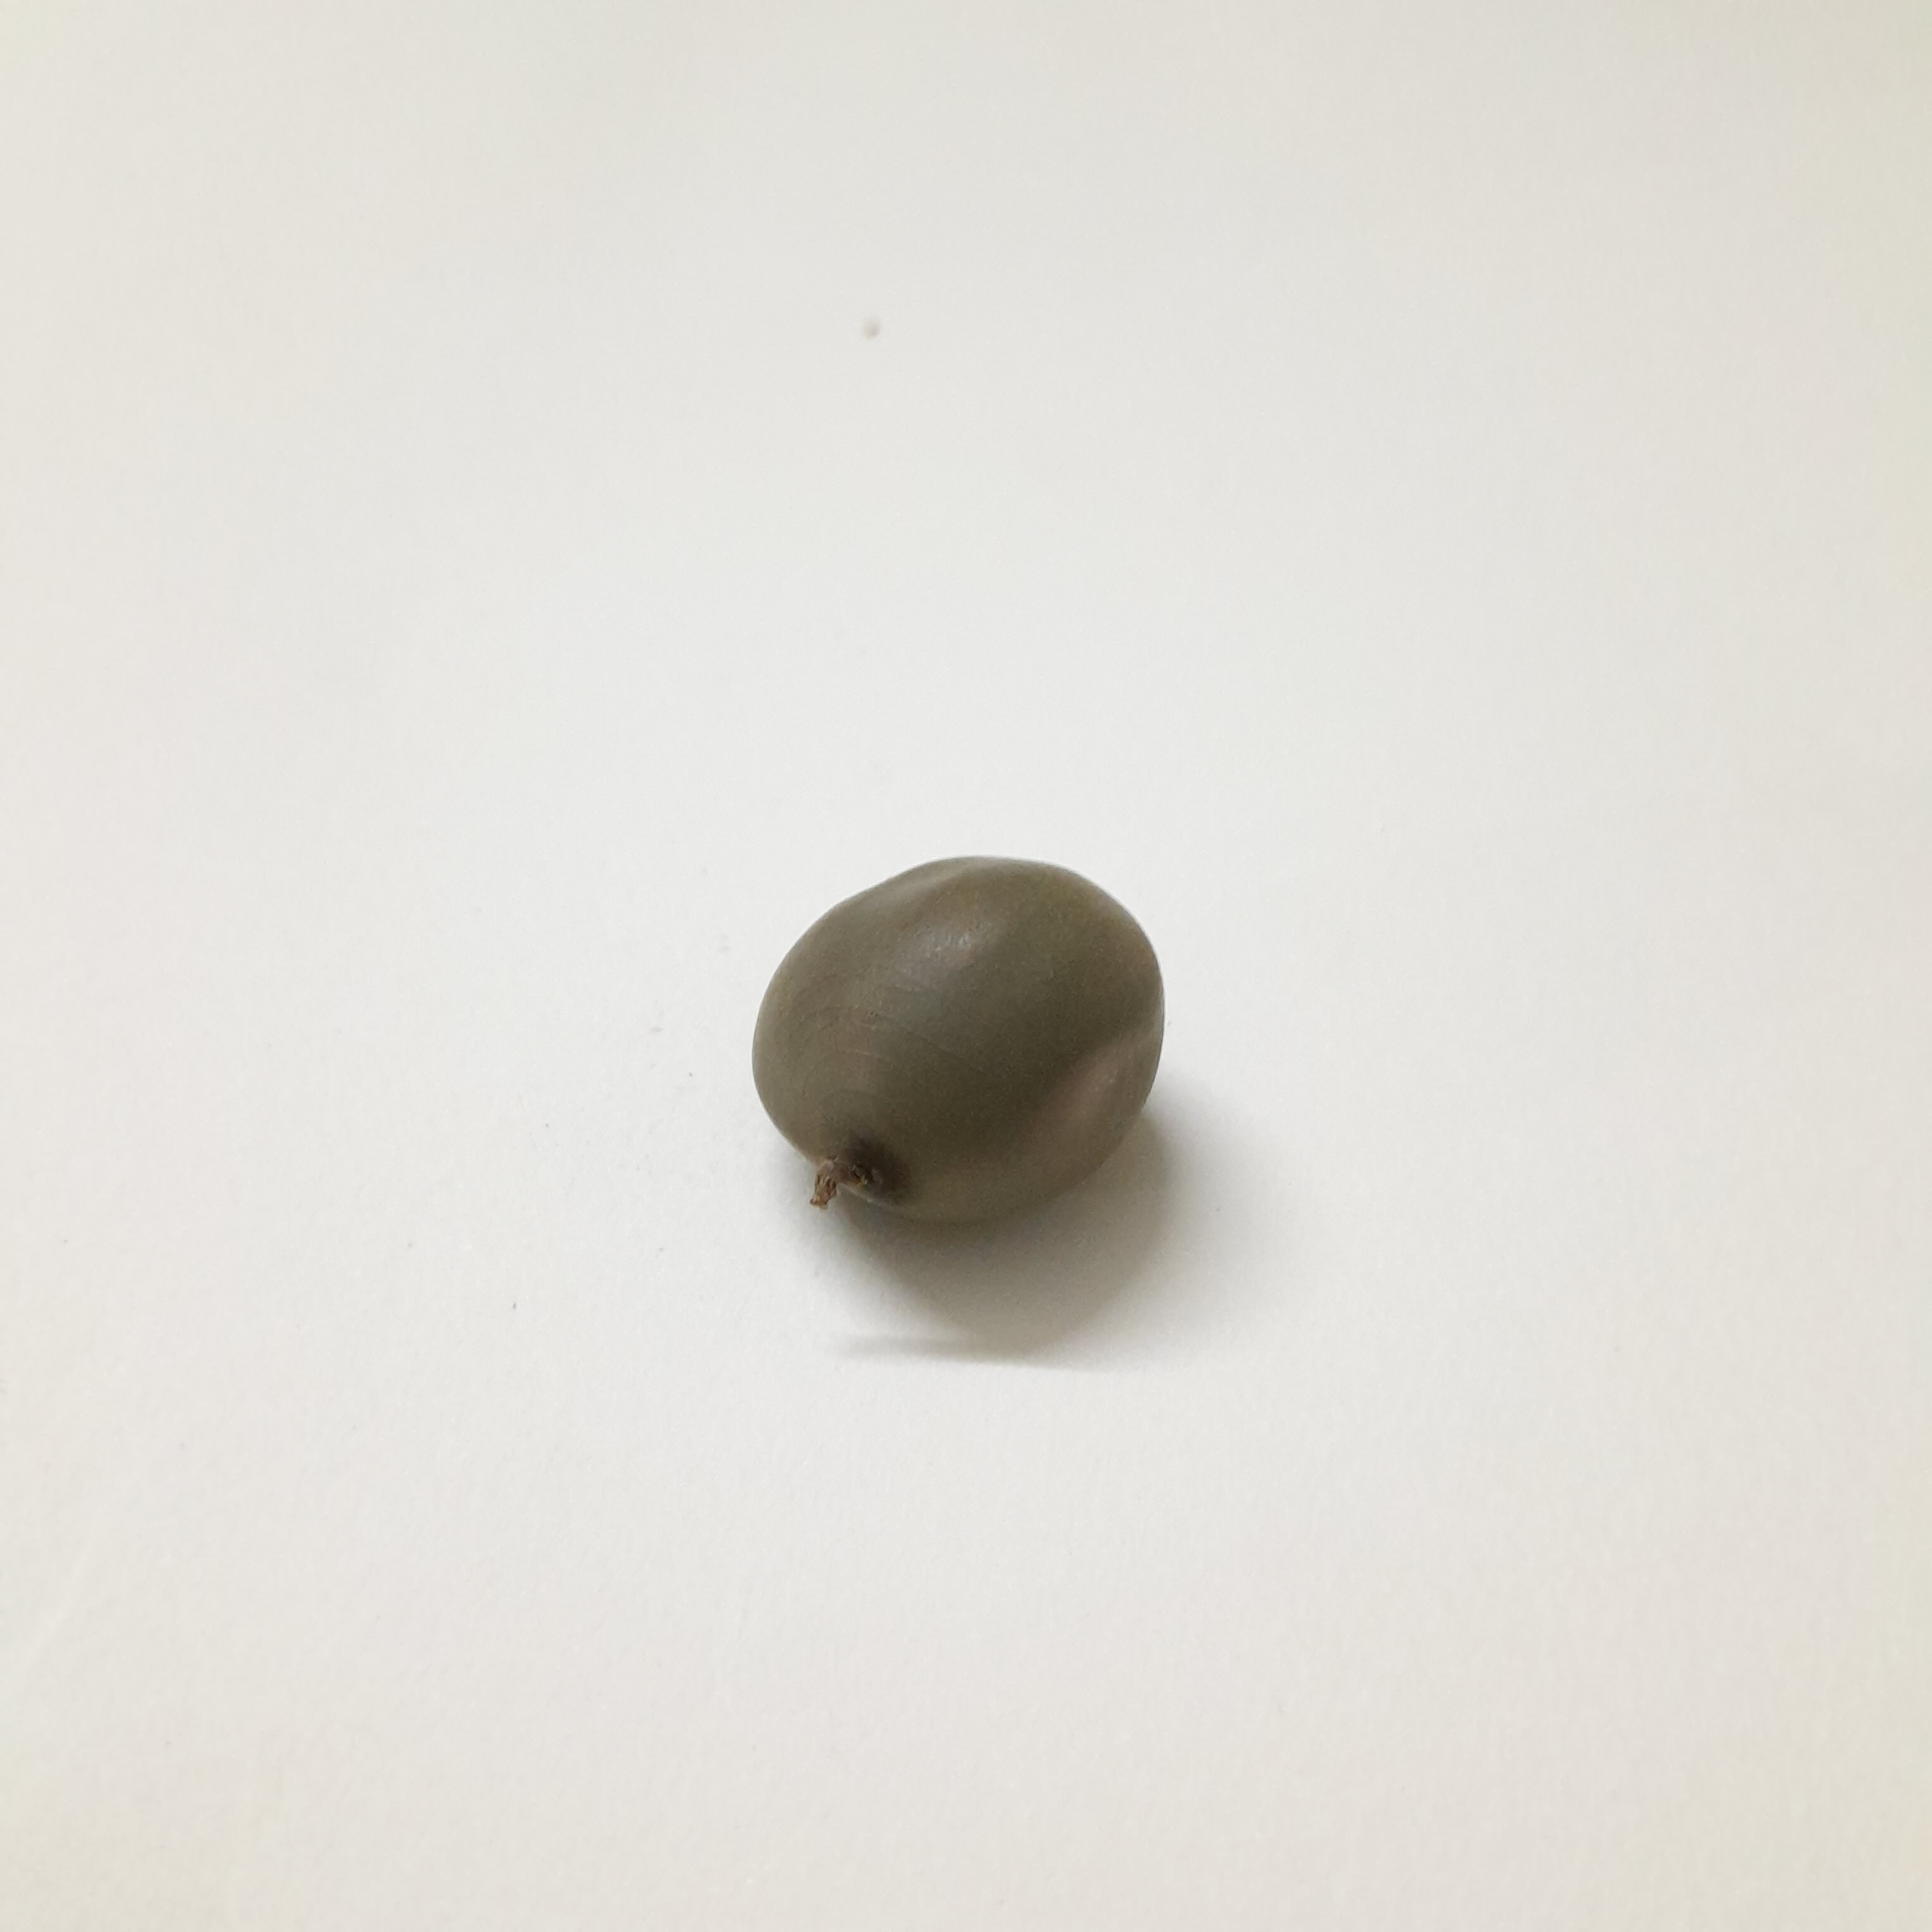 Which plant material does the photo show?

sagargota
